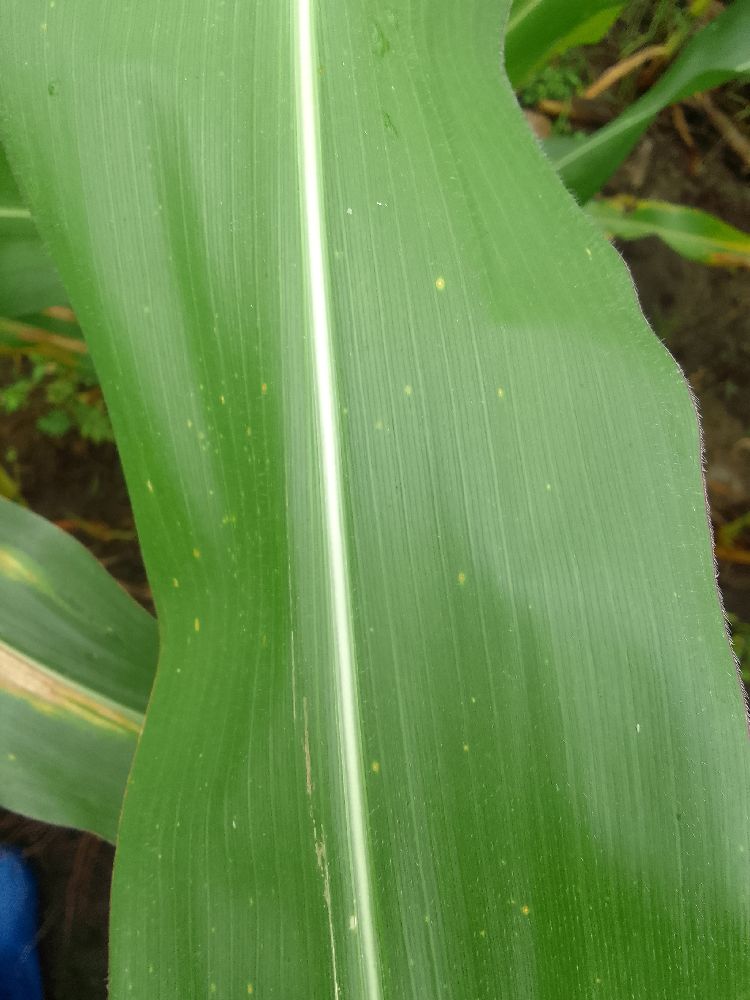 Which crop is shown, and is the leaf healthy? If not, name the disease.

maize, healthy
